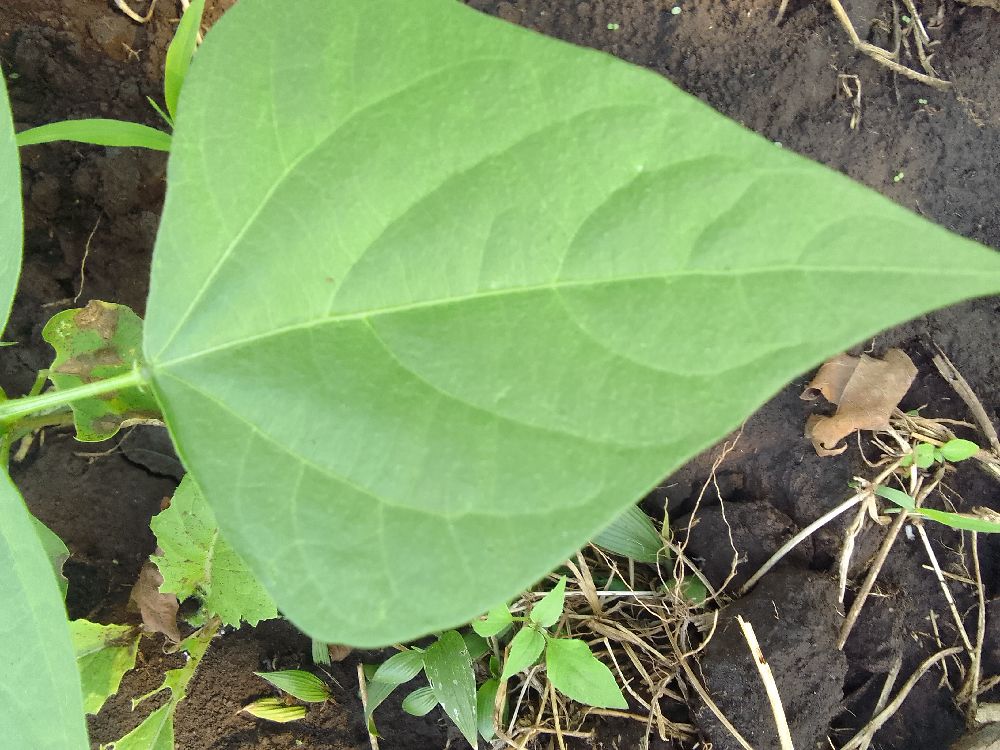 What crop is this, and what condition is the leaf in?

common bean, healthy
